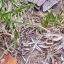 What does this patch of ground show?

grass
